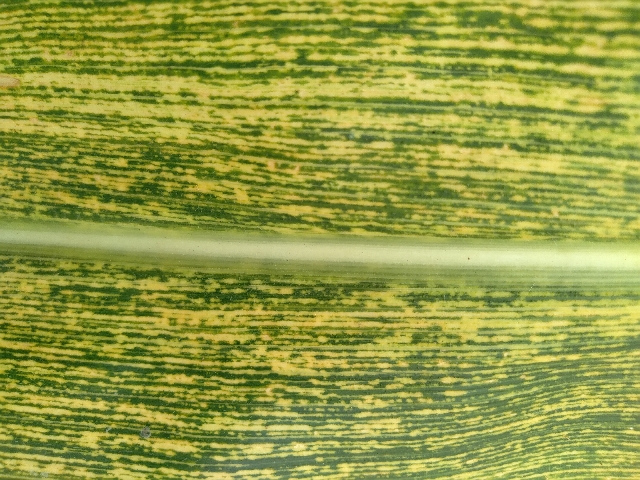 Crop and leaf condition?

maize, maize streak virus
